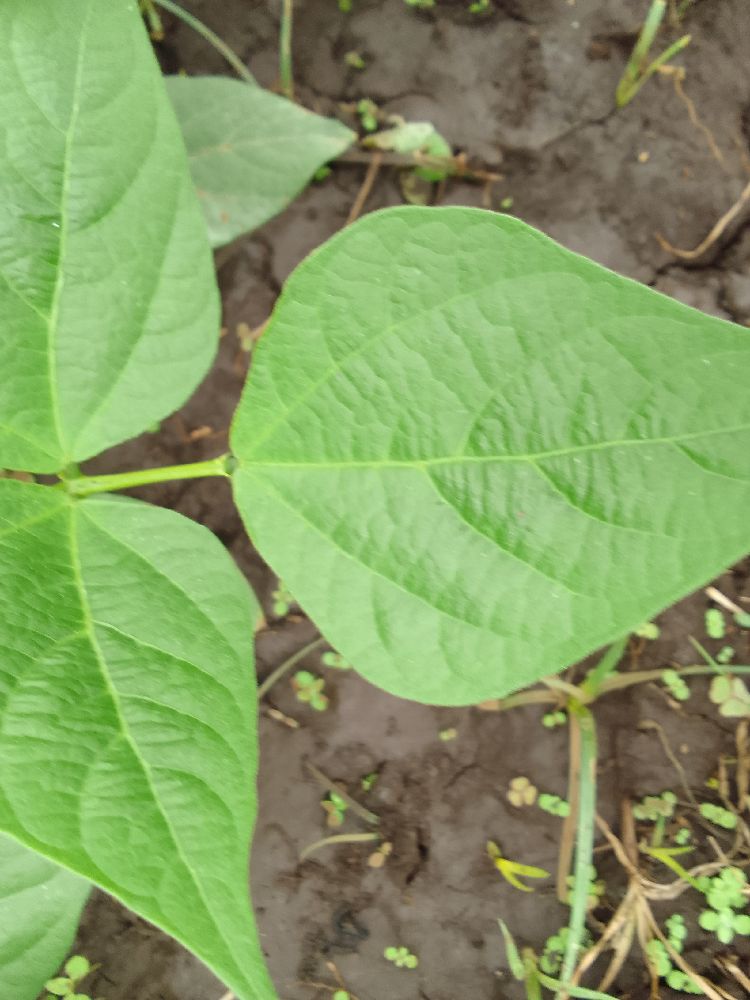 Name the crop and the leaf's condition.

common bean, healthy
